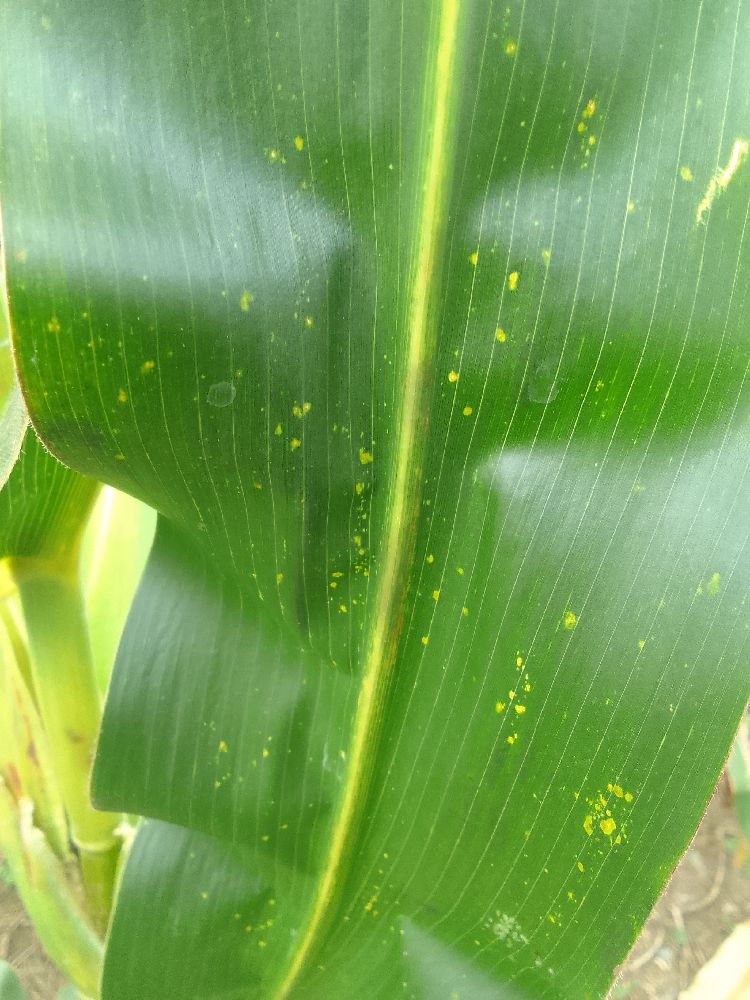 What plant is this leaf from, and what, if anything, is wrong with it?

maize, healthy
